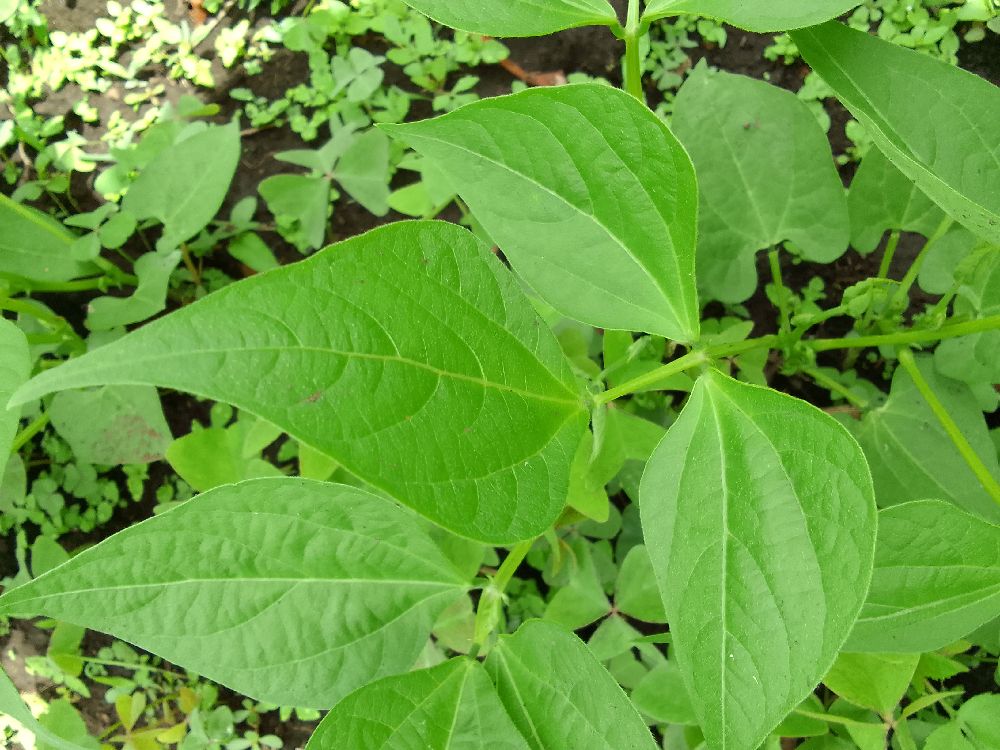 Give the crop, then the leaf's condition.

common bean, healthy
